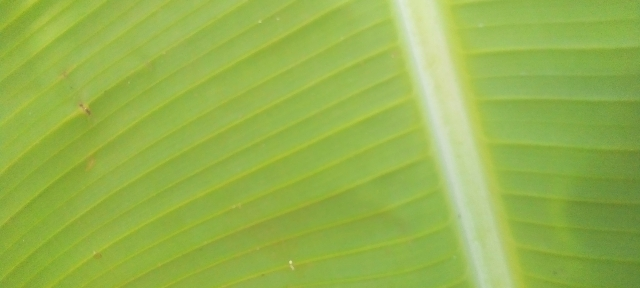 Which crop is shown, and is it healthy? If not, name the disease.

banana, healthy
